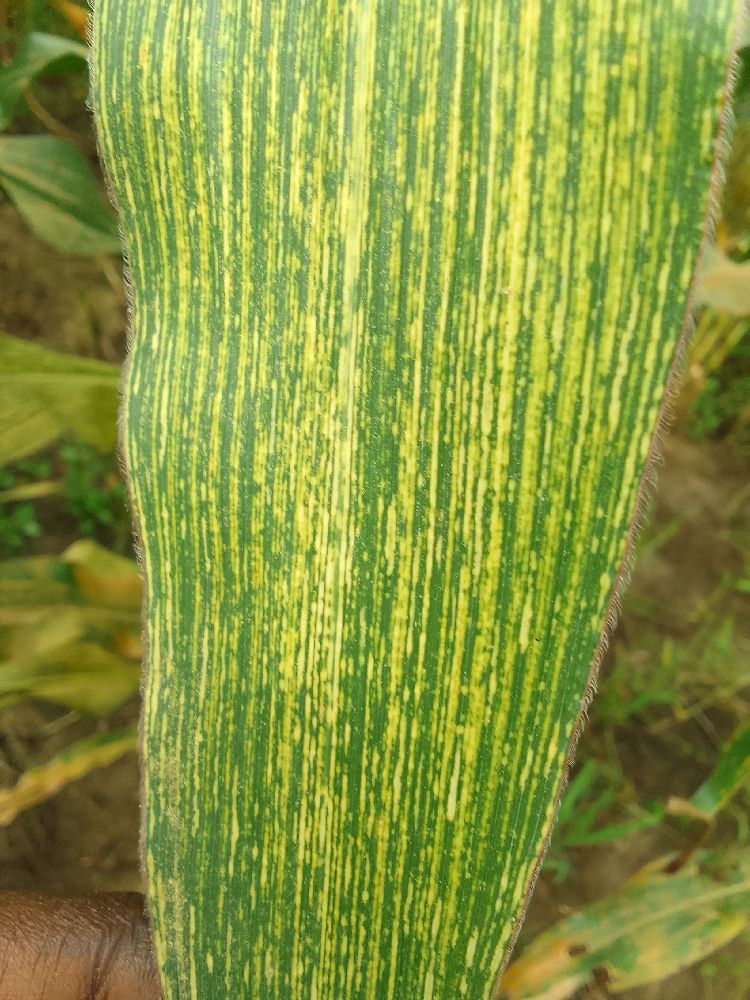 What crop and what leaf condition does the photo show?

maize, maize streak virus
